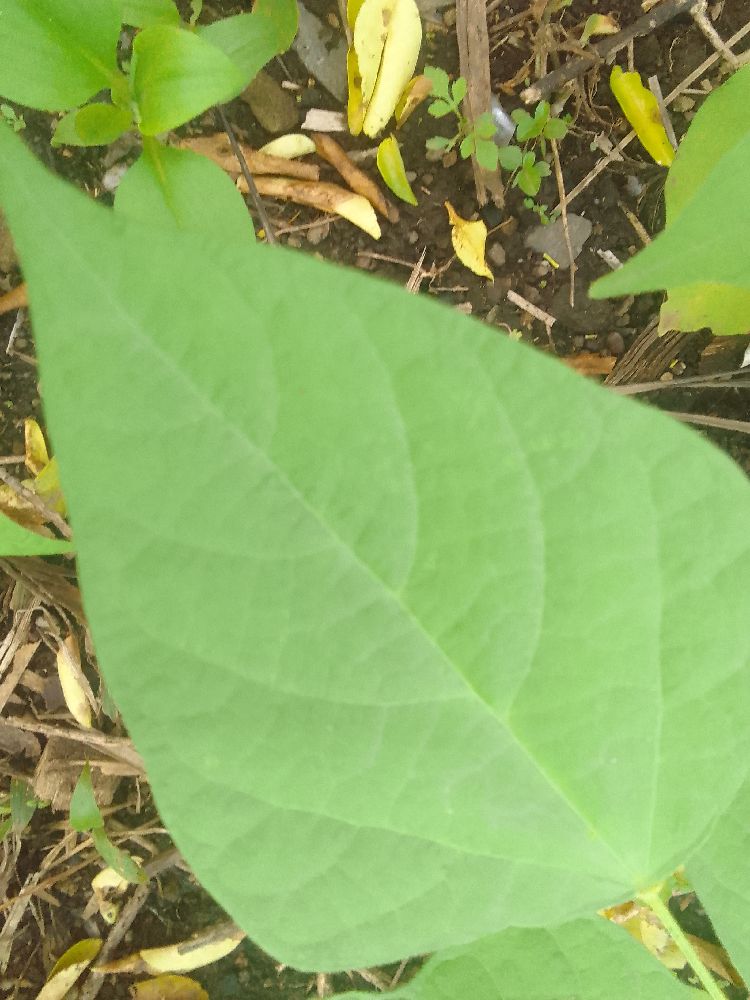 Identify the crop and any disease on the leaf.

common bean, healthy
